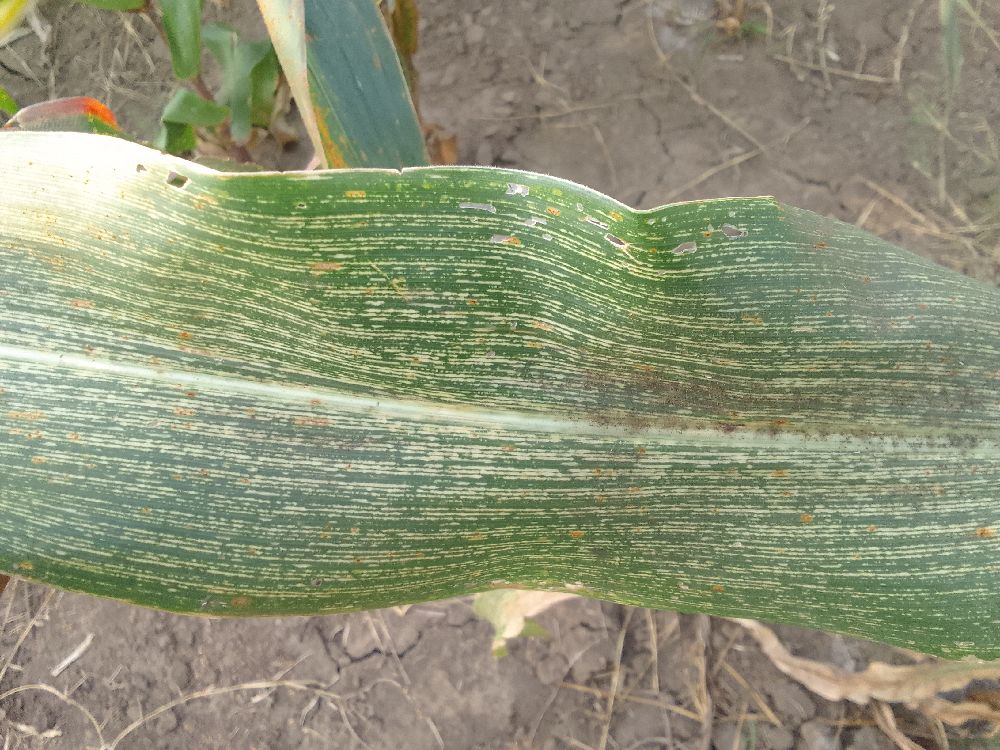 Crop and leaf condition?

maize, maize streak virus
